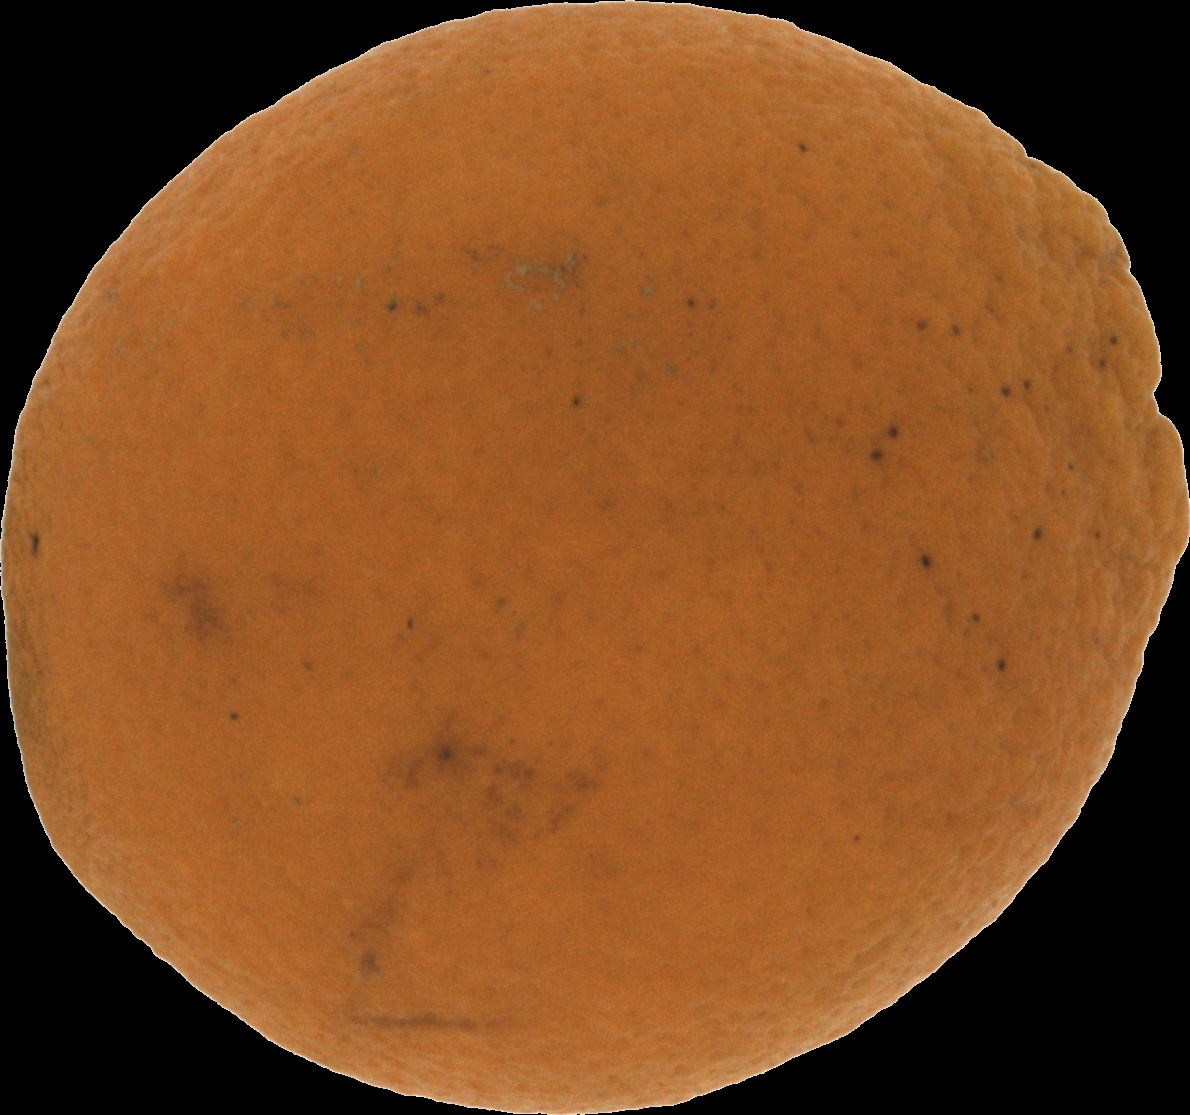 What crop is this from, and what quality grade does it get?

orange, bad
